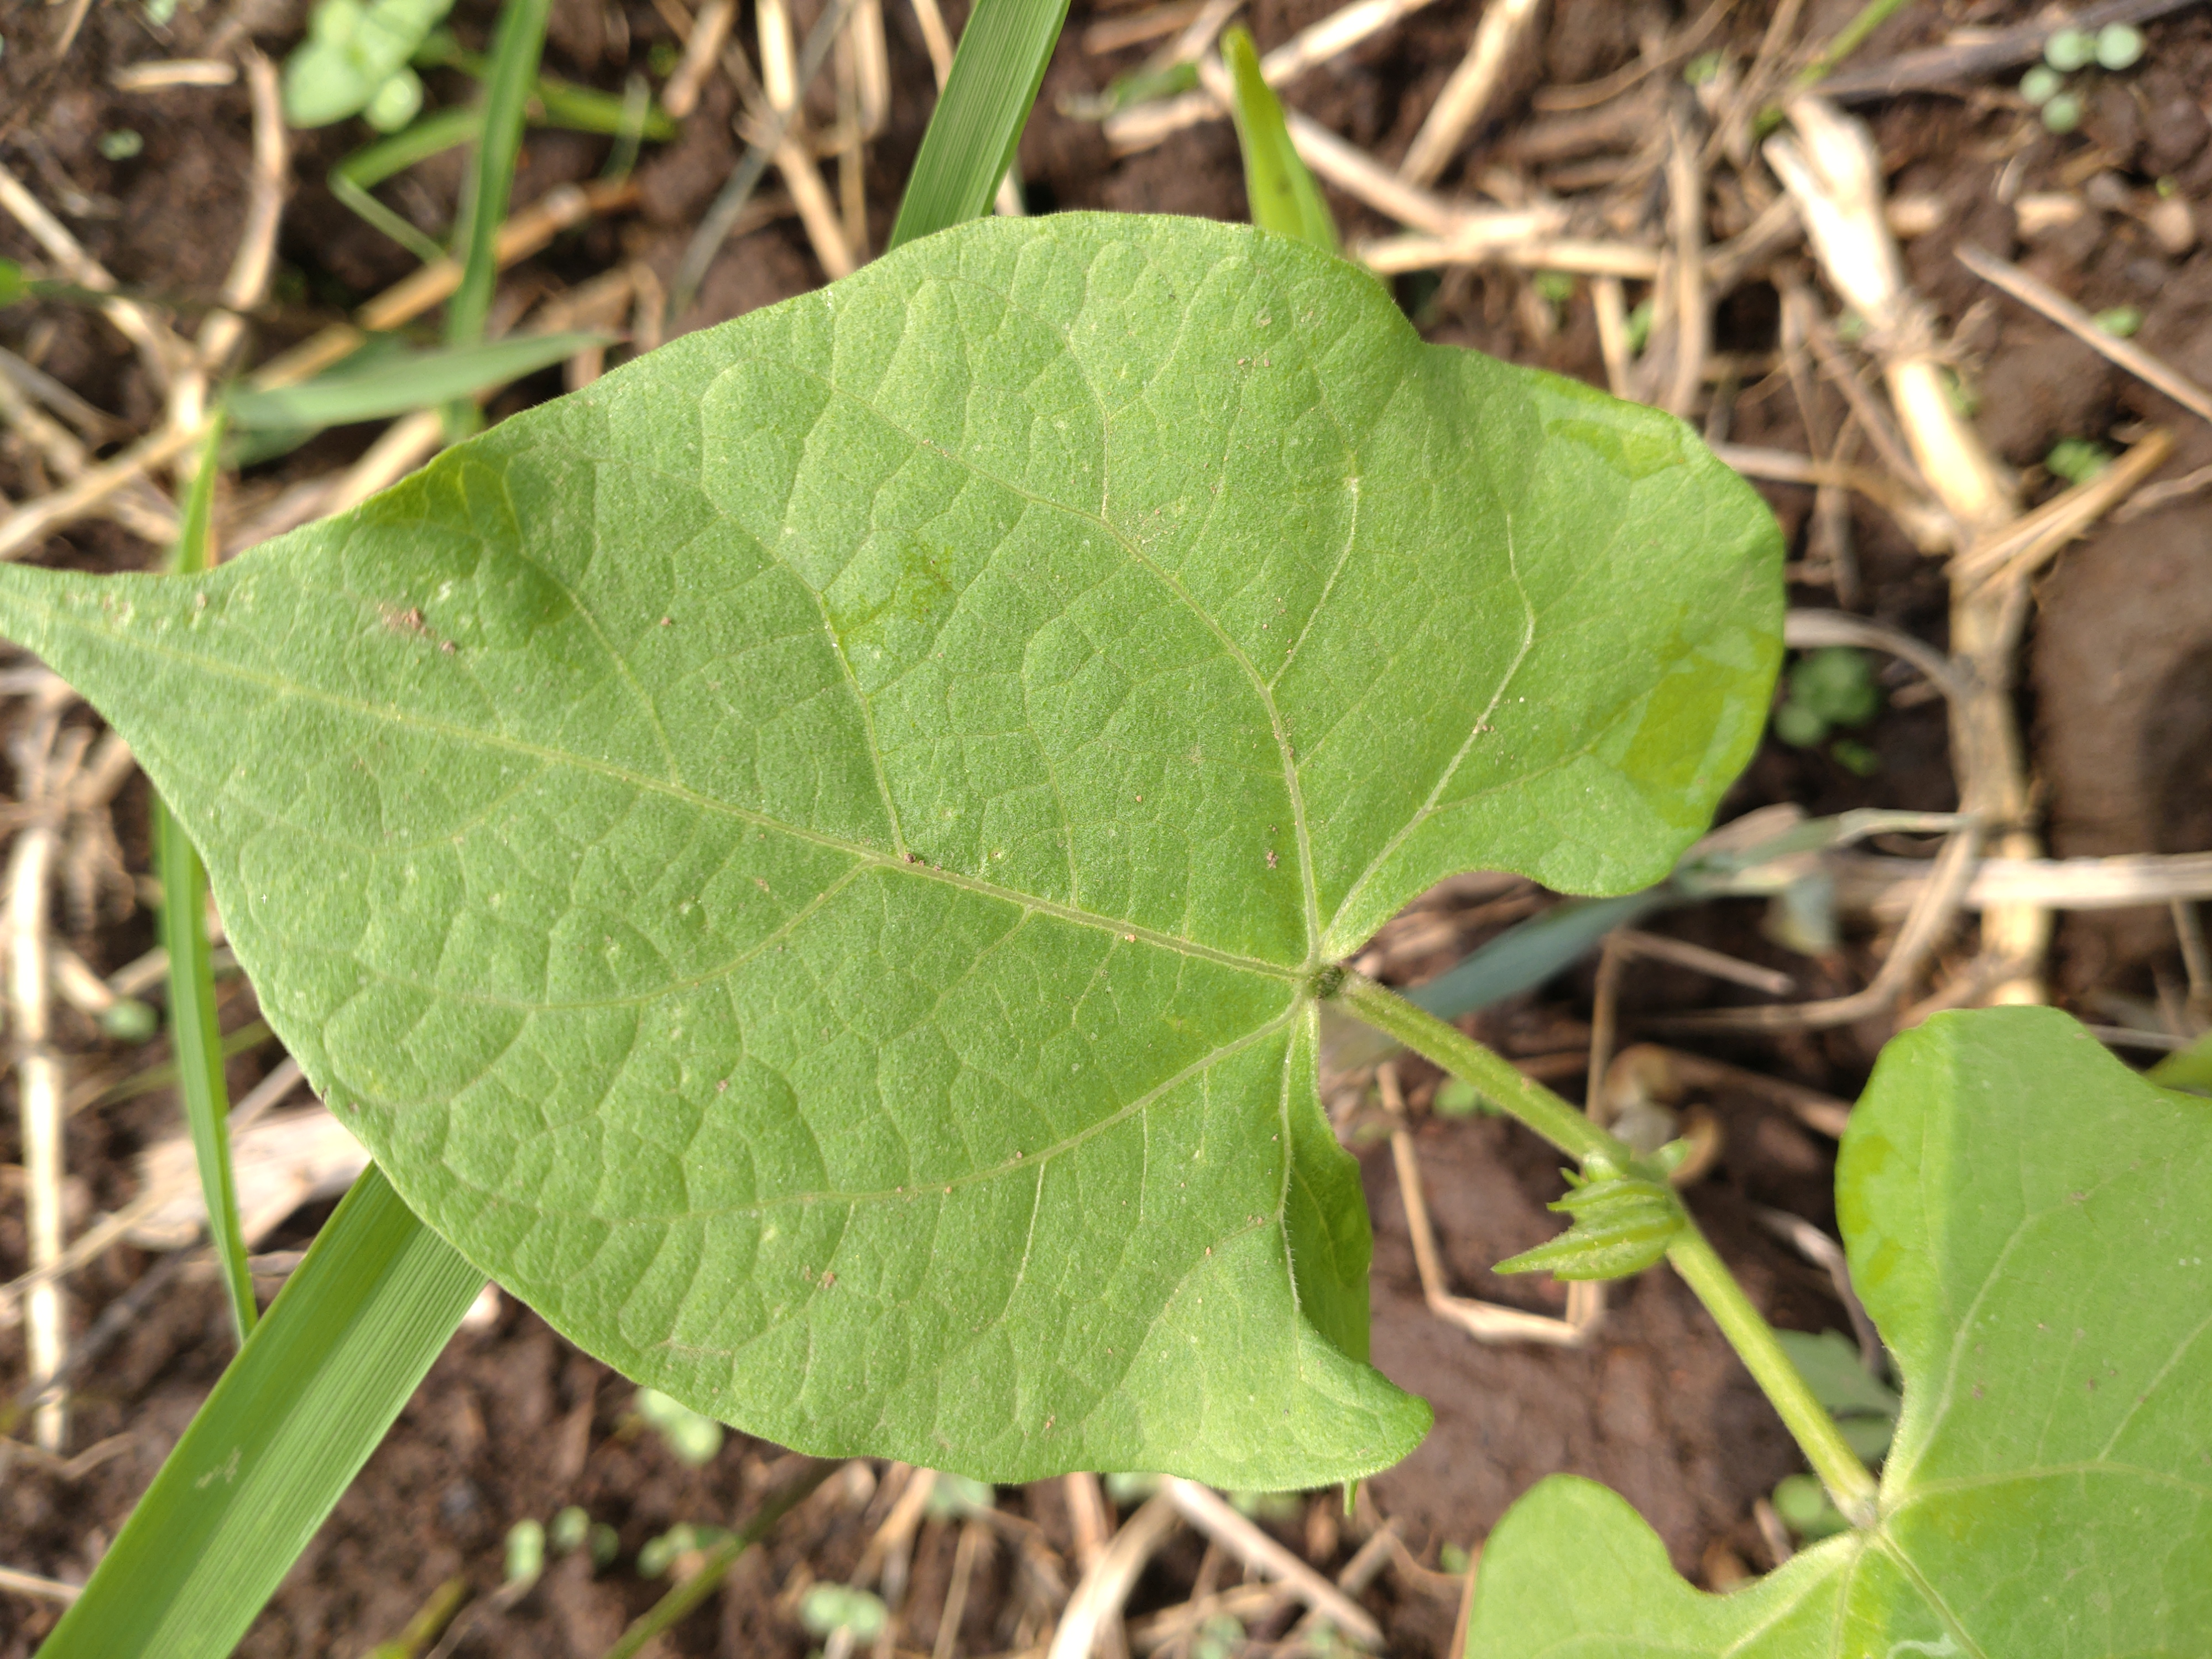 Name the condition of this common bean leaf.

healthy
